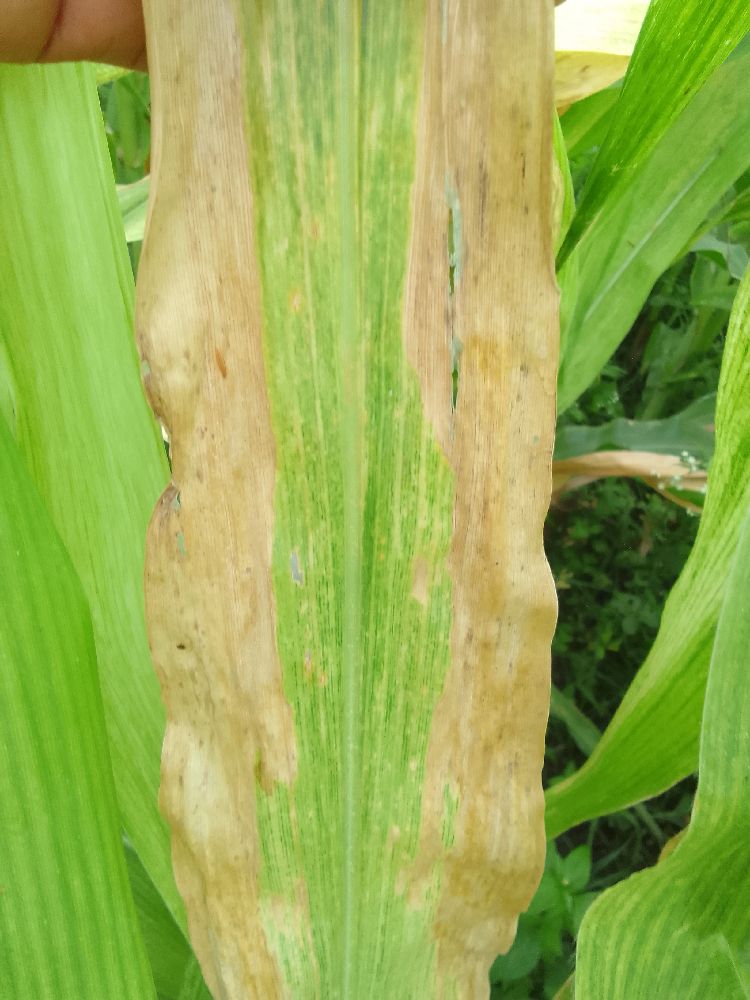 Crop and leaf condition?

maize, maize lethal necrosis
